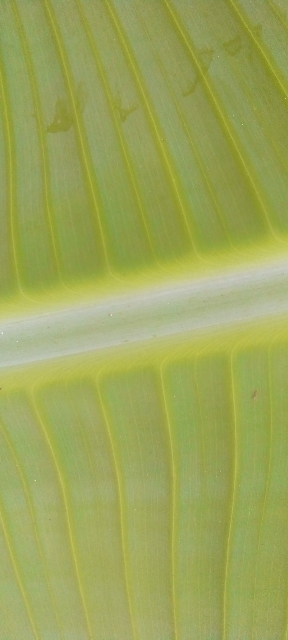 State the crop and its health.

banana, healthy
